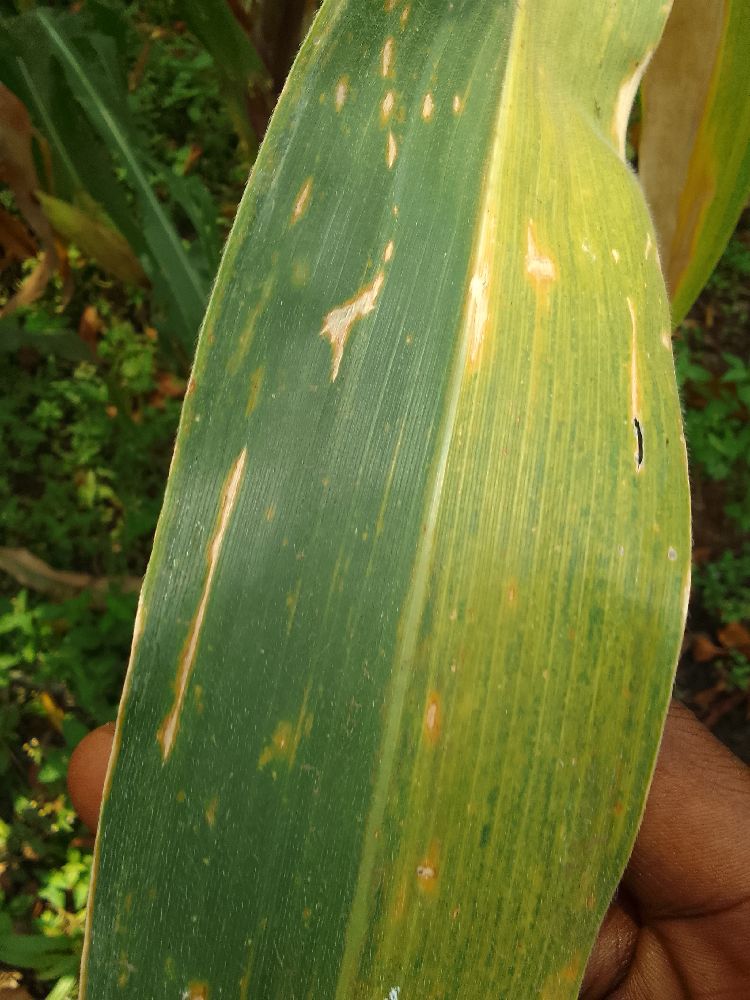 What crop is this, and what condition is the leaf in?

maize, maize lethal necrosis
